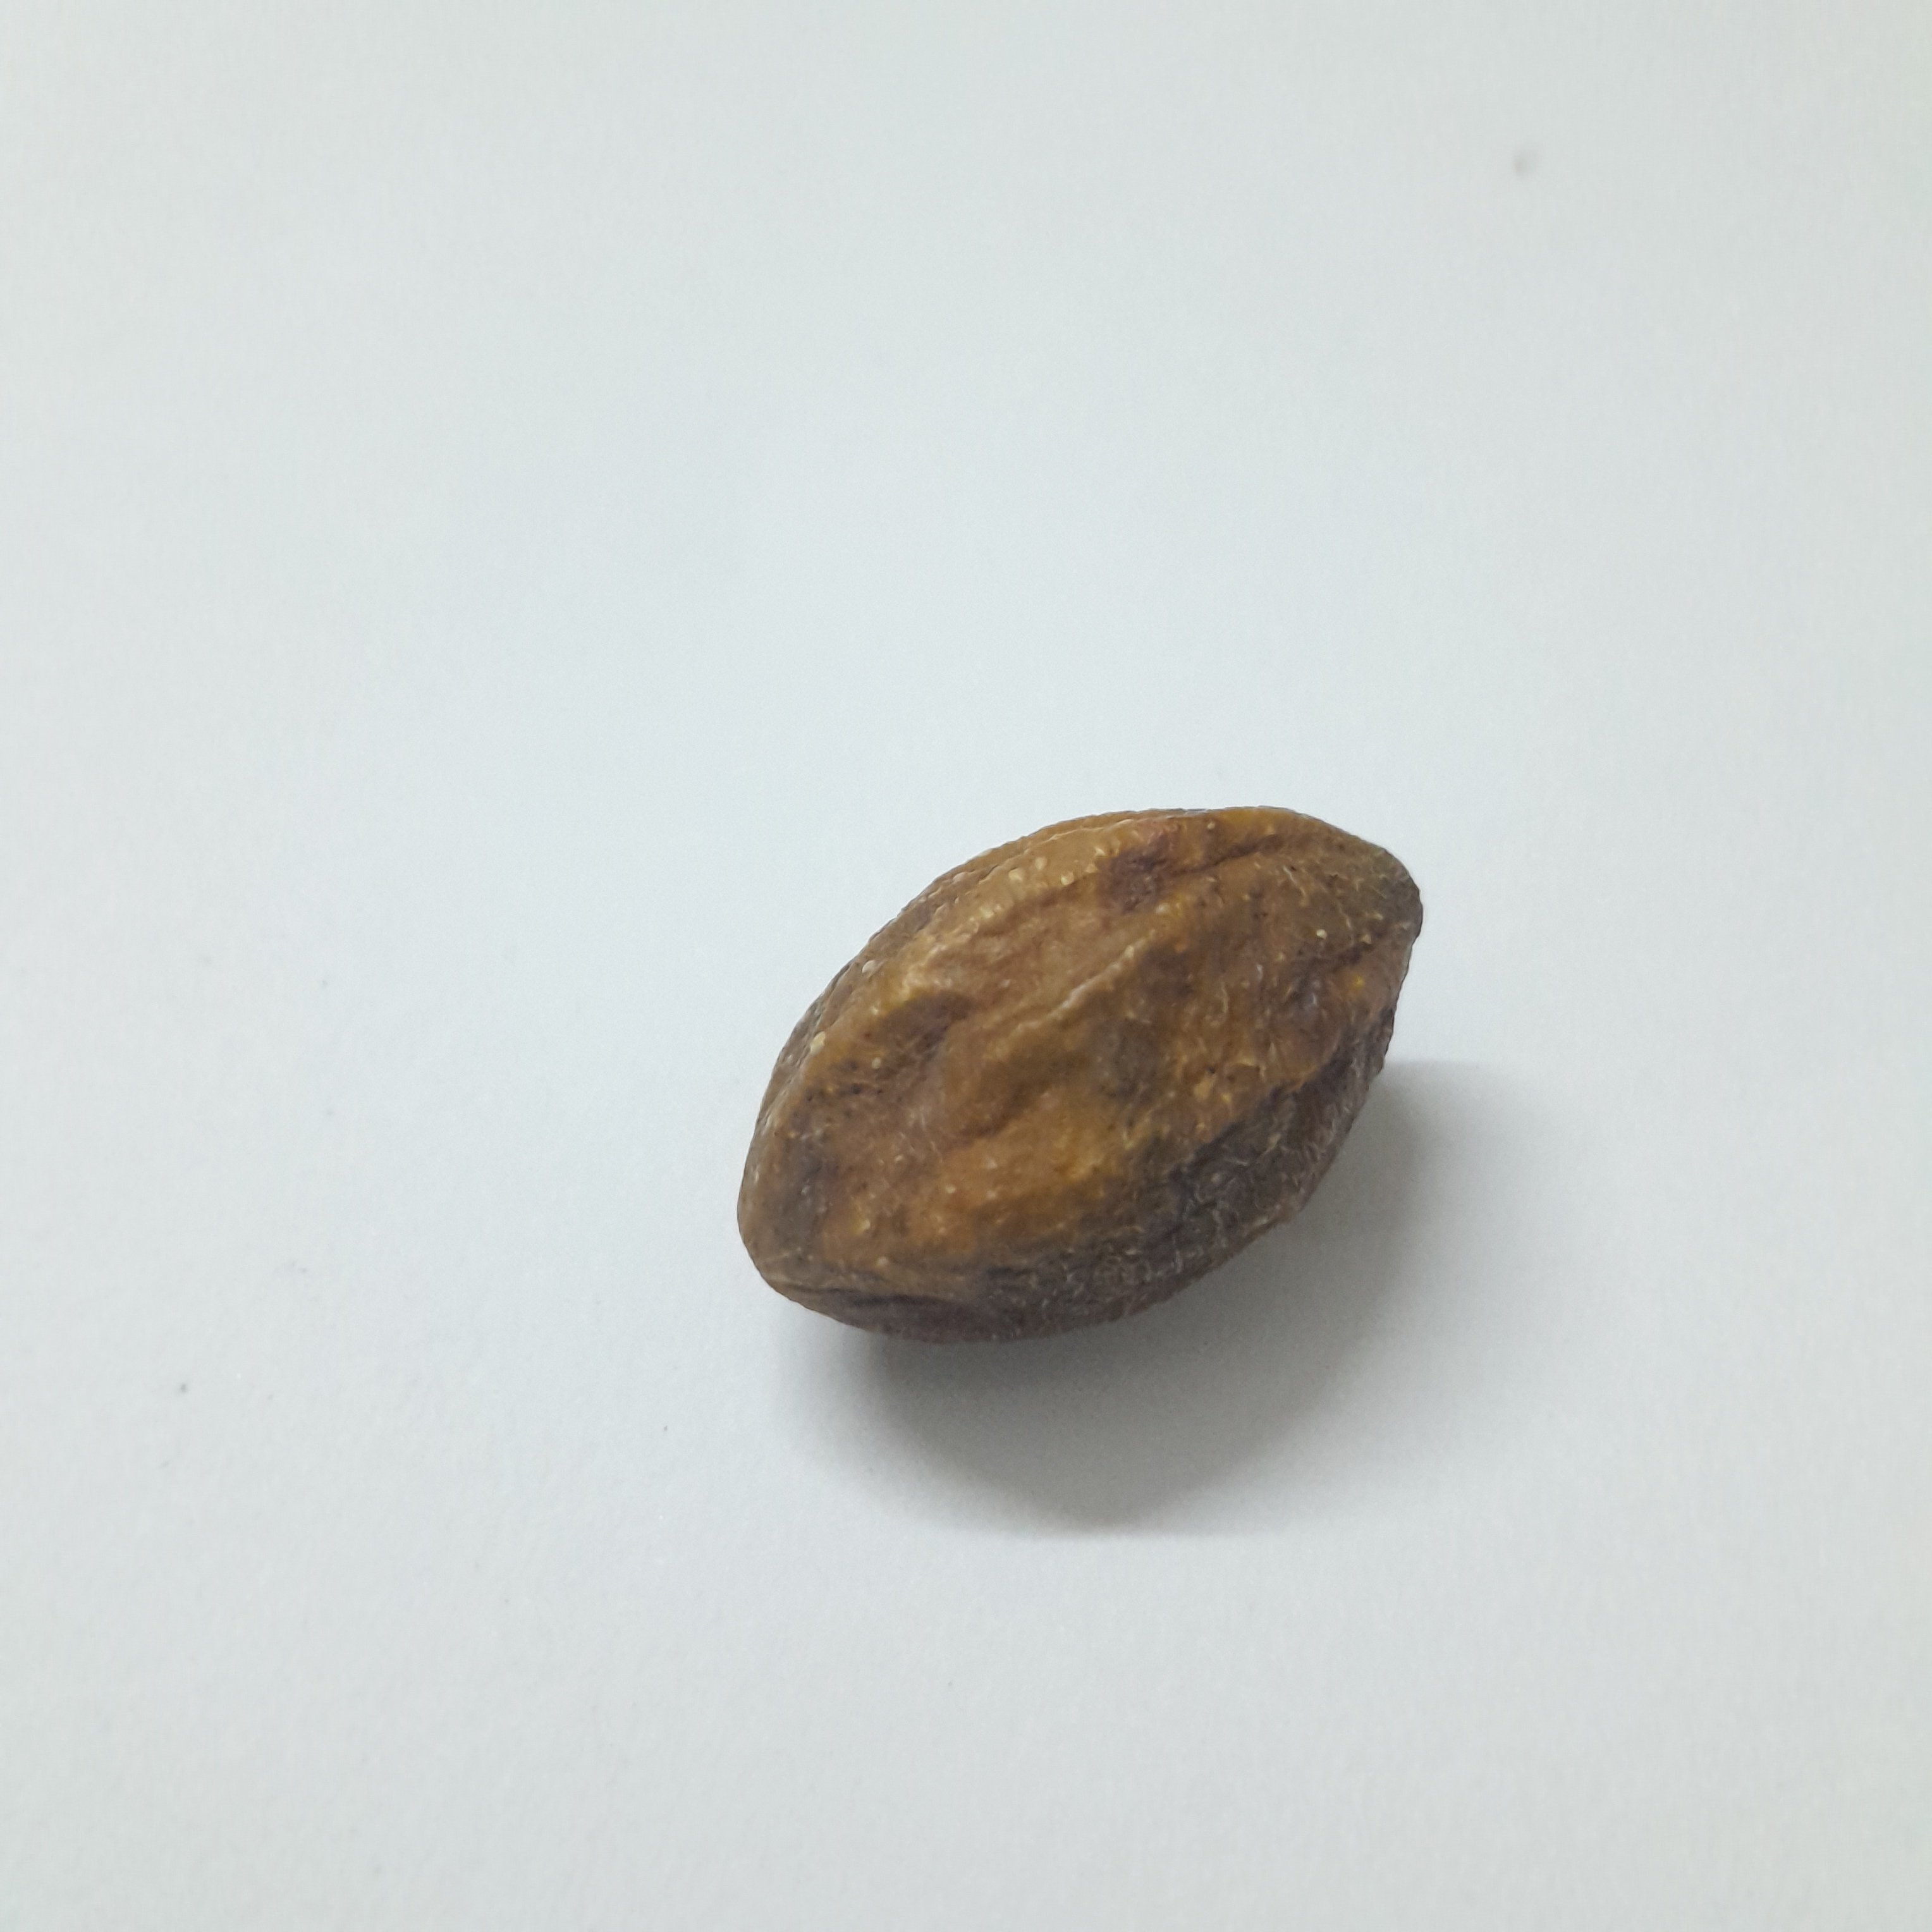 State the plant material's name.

hirdaa
